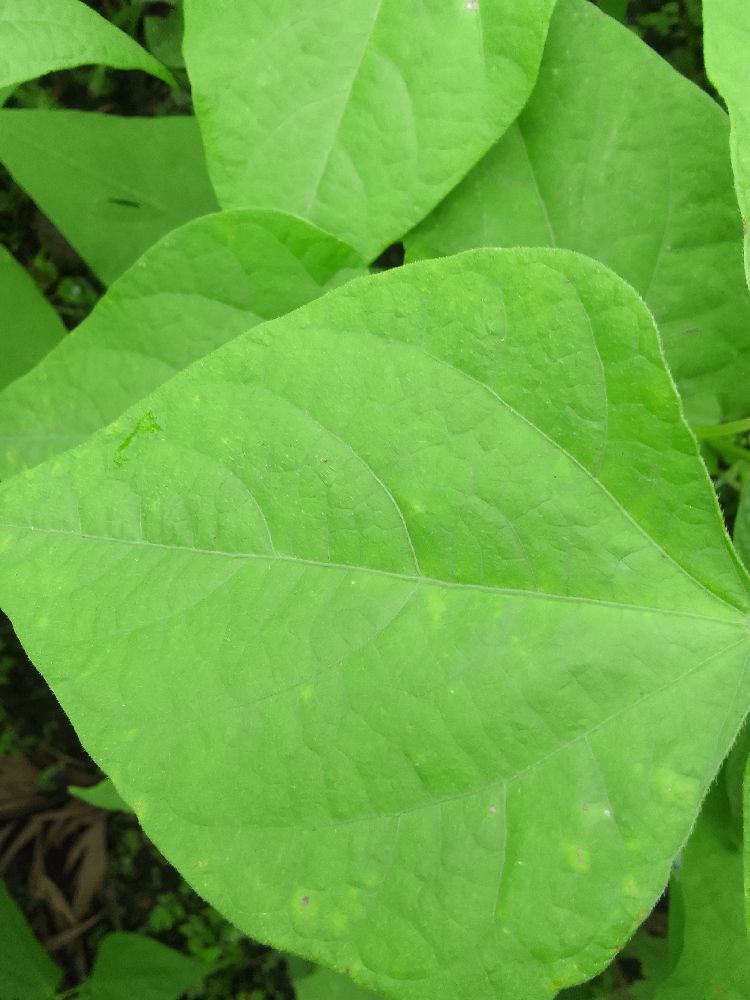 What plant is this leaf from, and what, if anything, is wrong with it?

common bean, healthy
